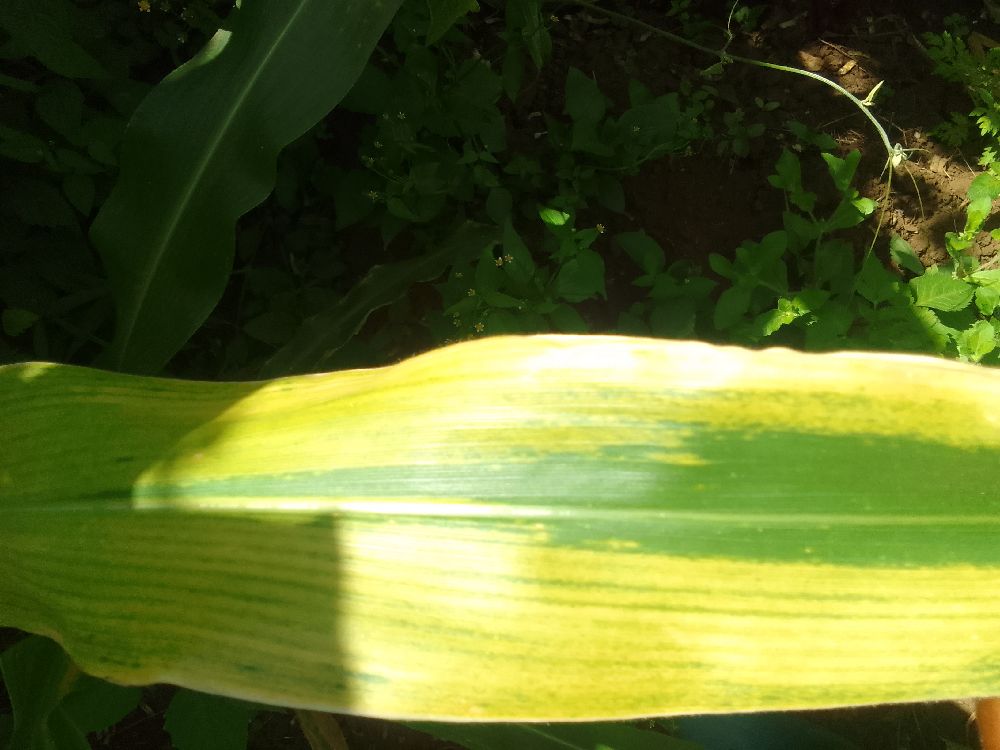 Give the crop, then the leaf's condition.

maize, maize lethal necrosis
